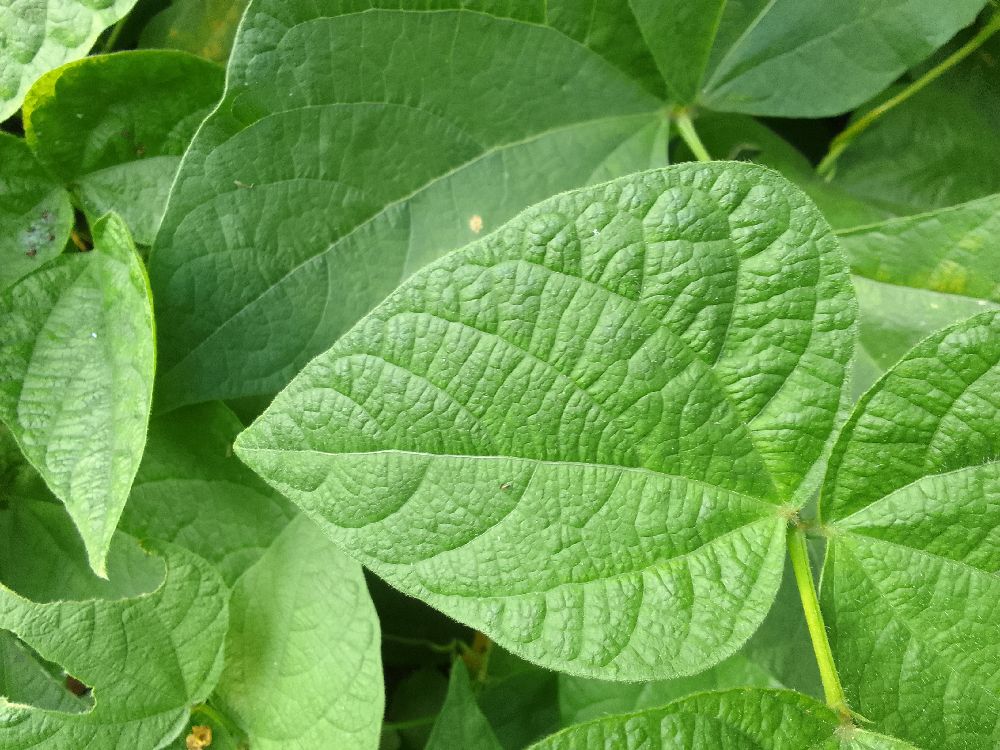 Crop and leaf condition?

common bean, healthy
